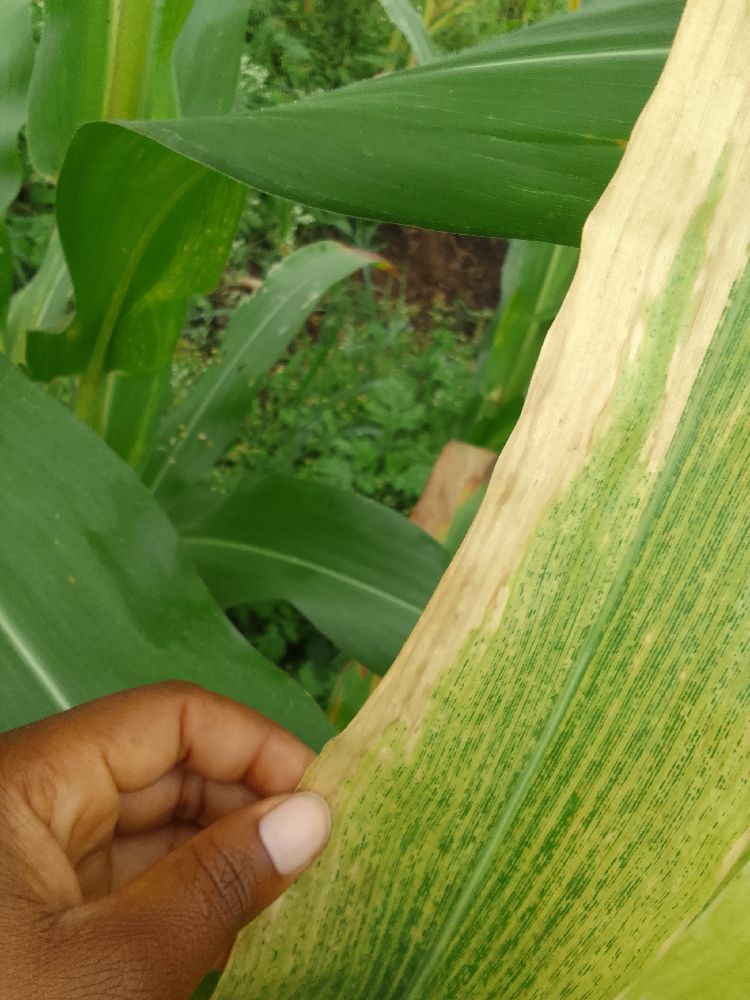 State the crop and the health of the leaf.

maize, maize lethal necrosis
